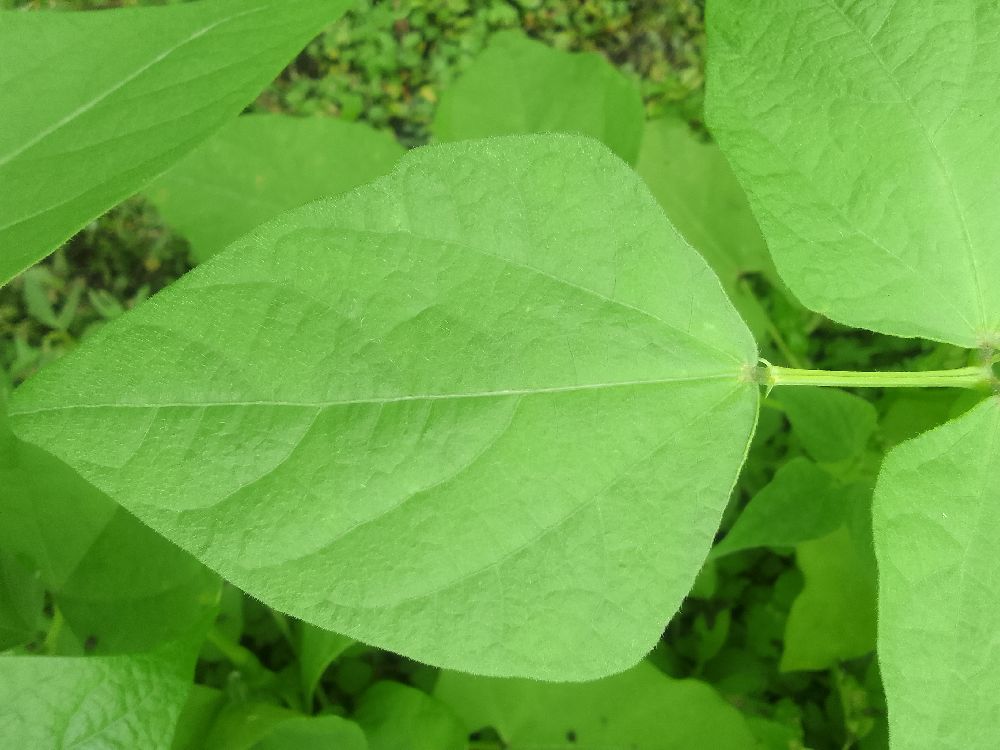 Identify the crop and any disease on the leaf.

common bean, healthy
